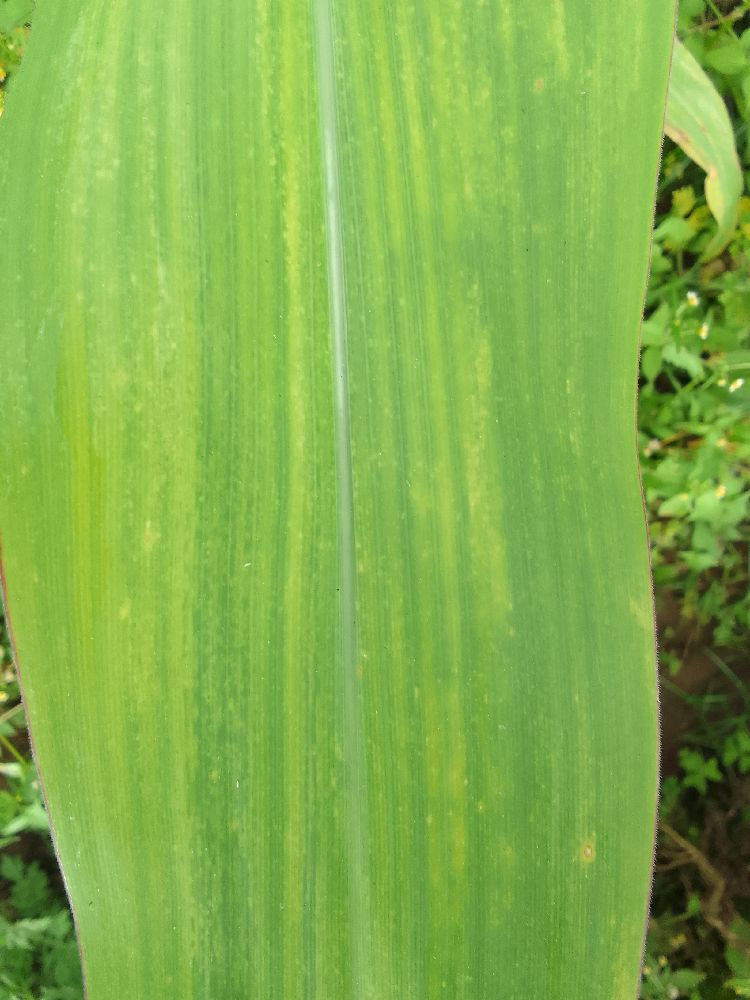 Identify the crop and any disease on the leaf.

maize, maize lethal necrosis
